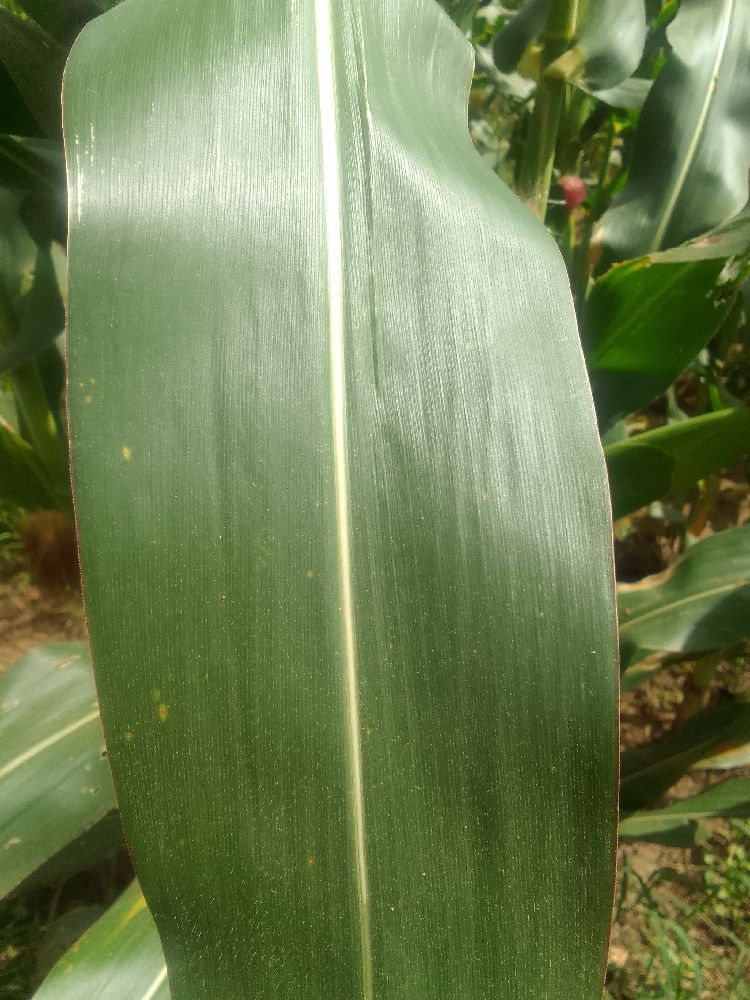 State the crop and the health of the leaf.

maize, healthy
